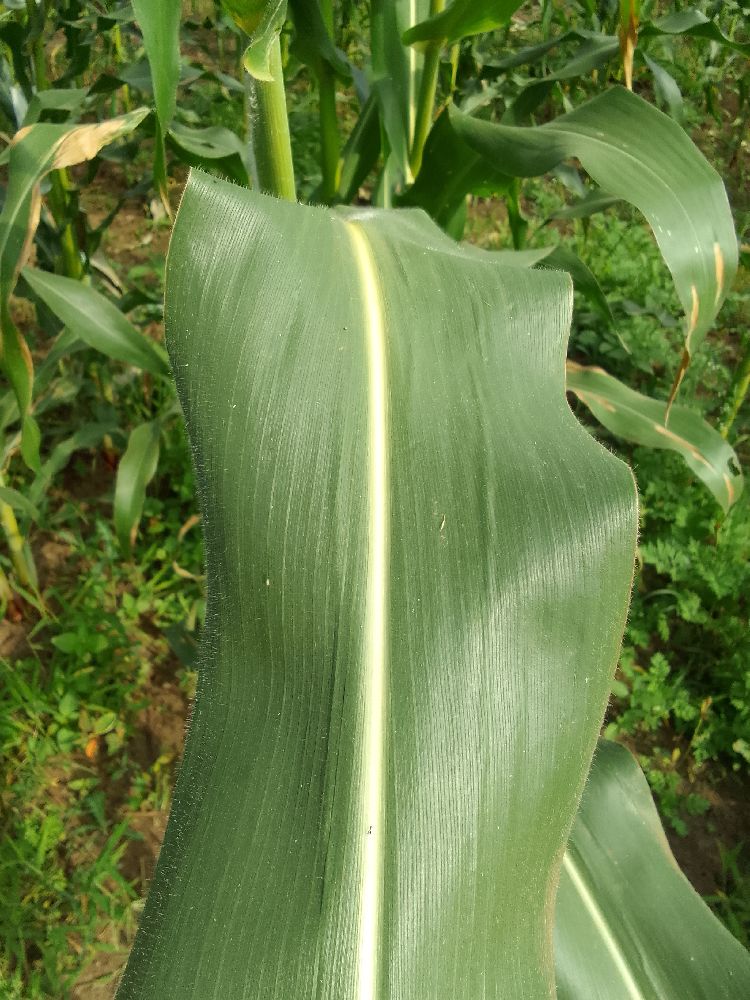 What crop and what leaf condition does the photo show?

maize, healthy
